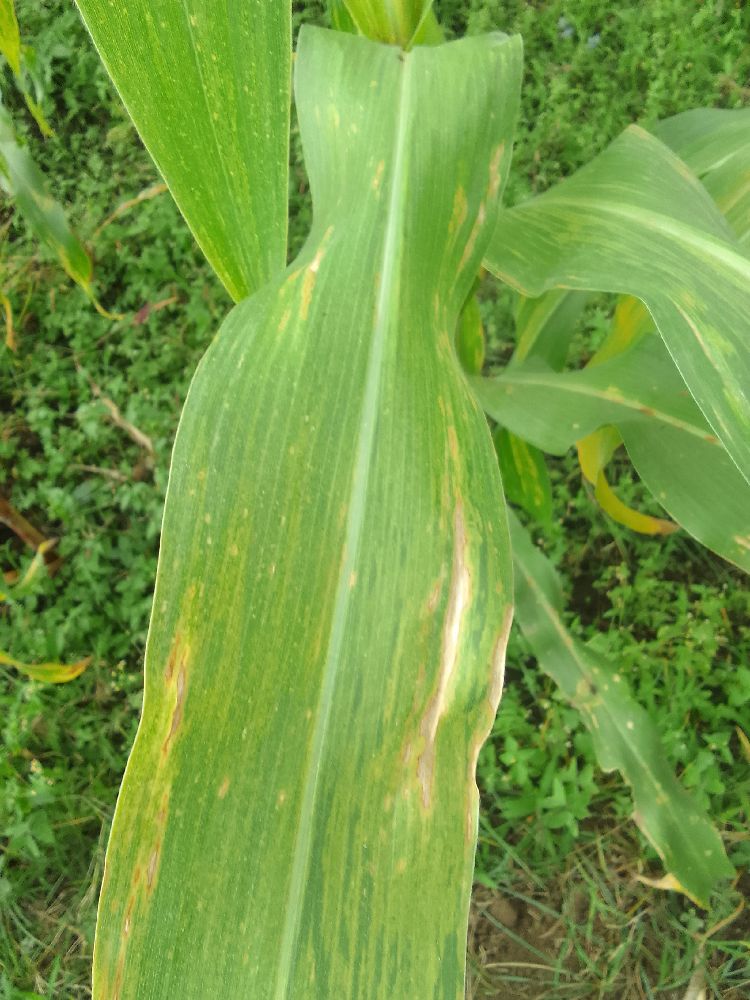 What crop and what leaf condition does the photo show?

maize, maize lethal necrosis
